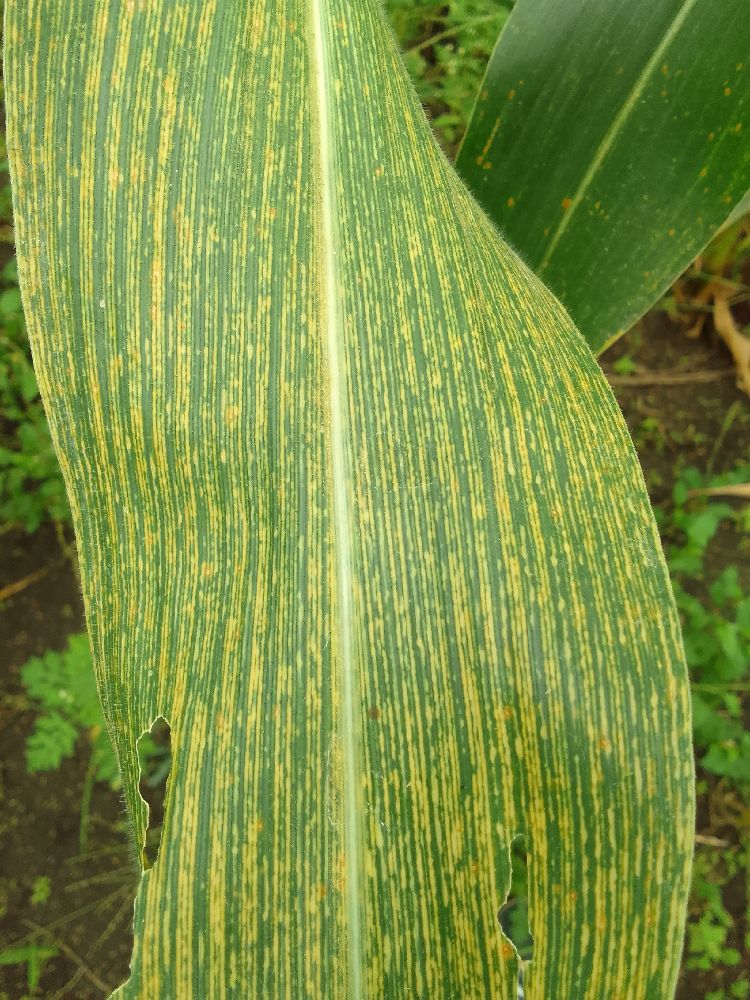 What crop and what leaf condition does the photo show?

maize, maize streak virus
